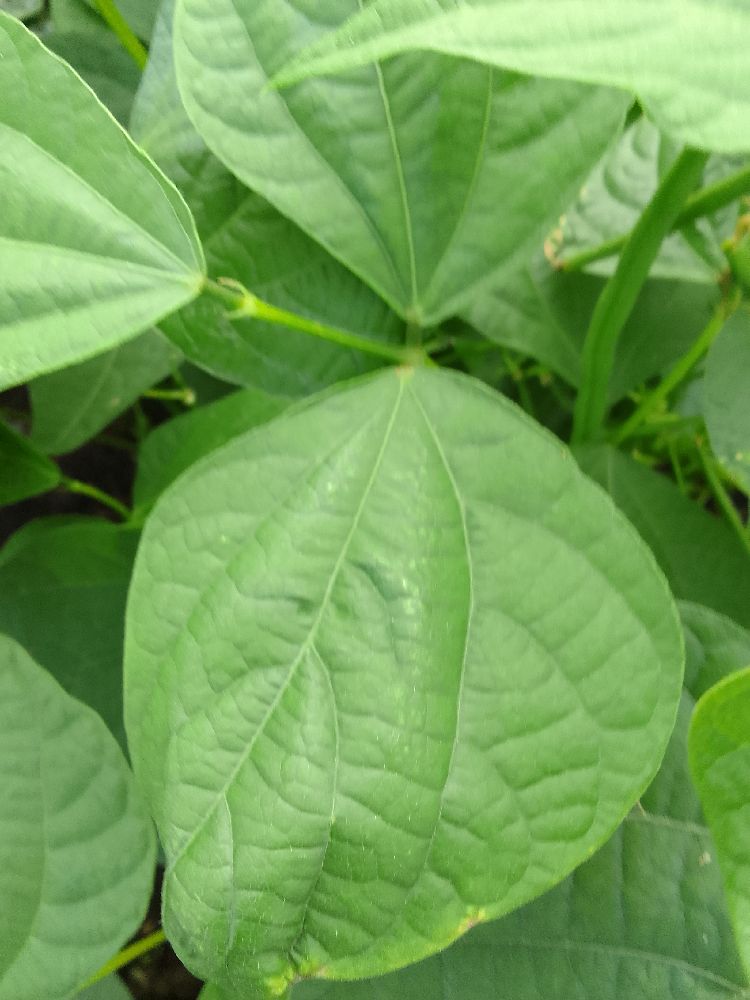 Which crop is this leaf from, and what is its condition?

common bean, healthy
